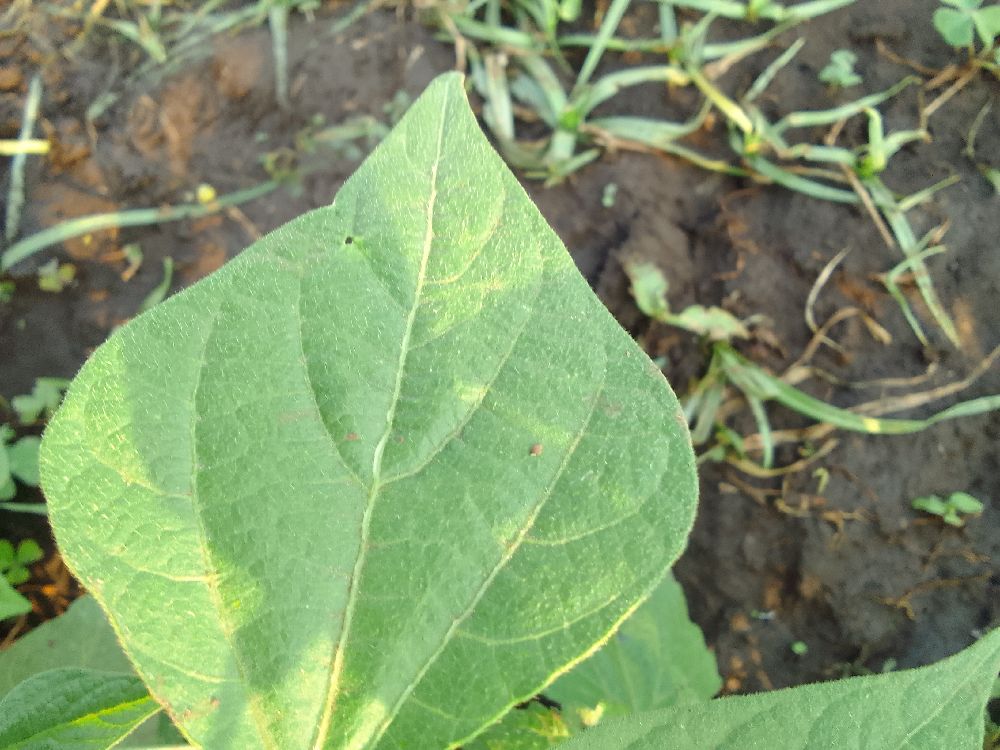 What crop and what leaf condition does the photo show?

common bean, healthy
